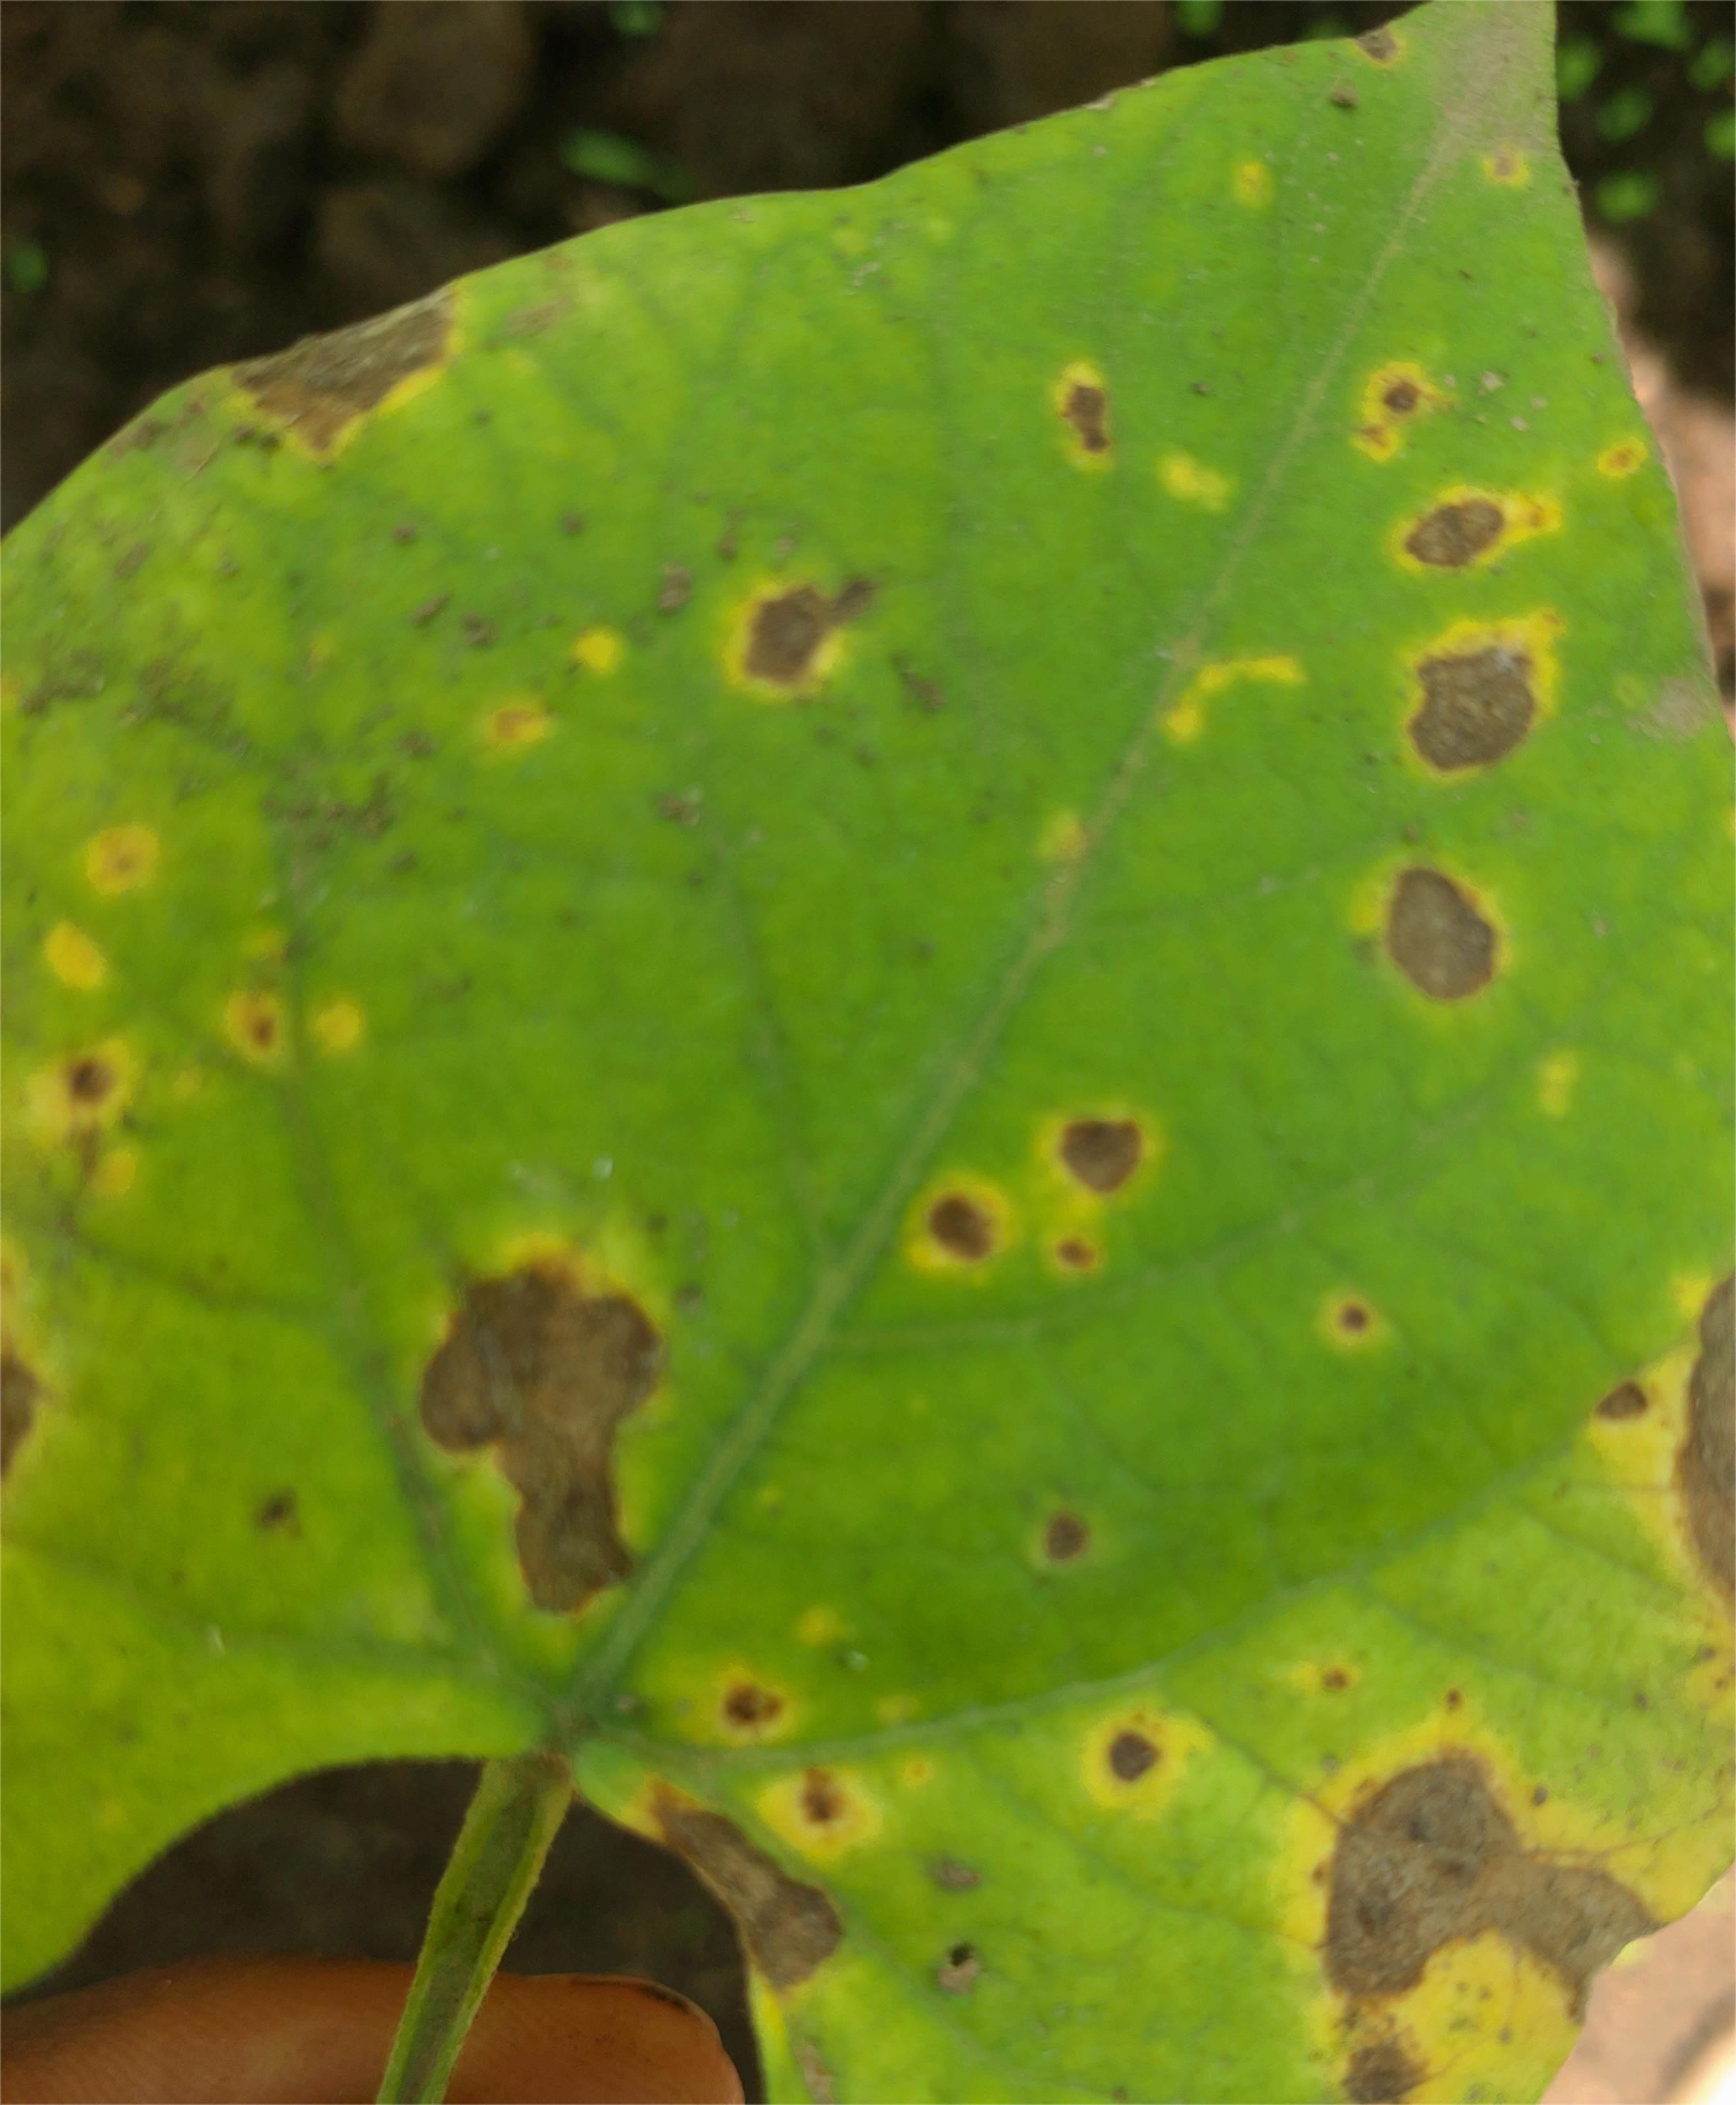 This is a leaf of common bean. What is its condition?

rust
